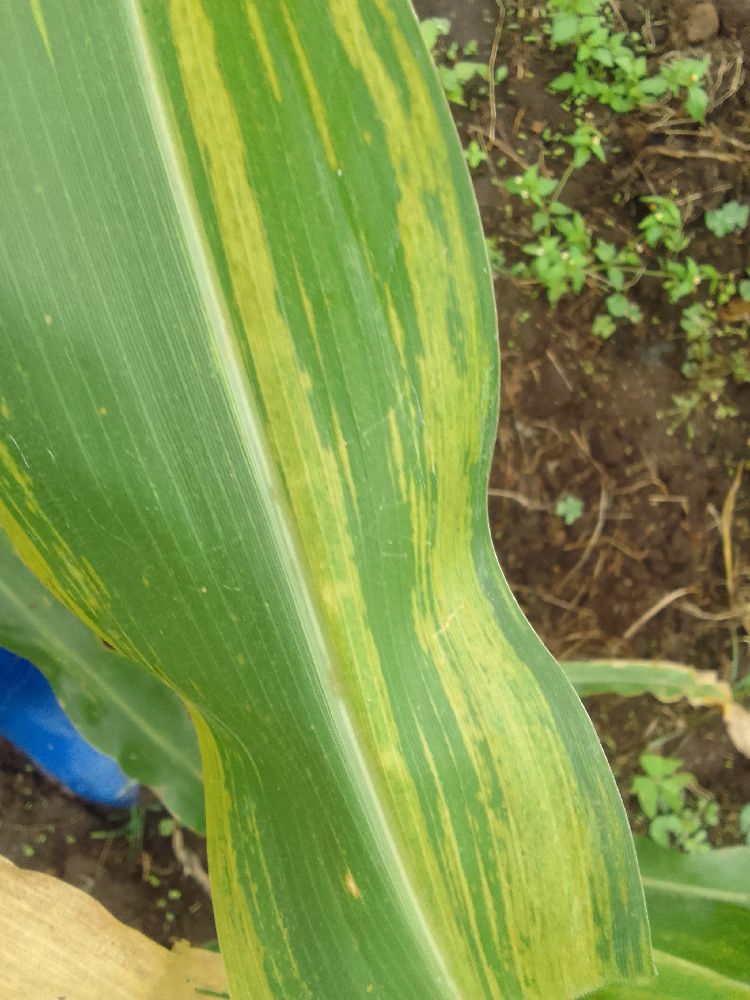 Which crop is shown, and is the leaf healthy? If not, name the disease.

maize, maize lethal necrosis
